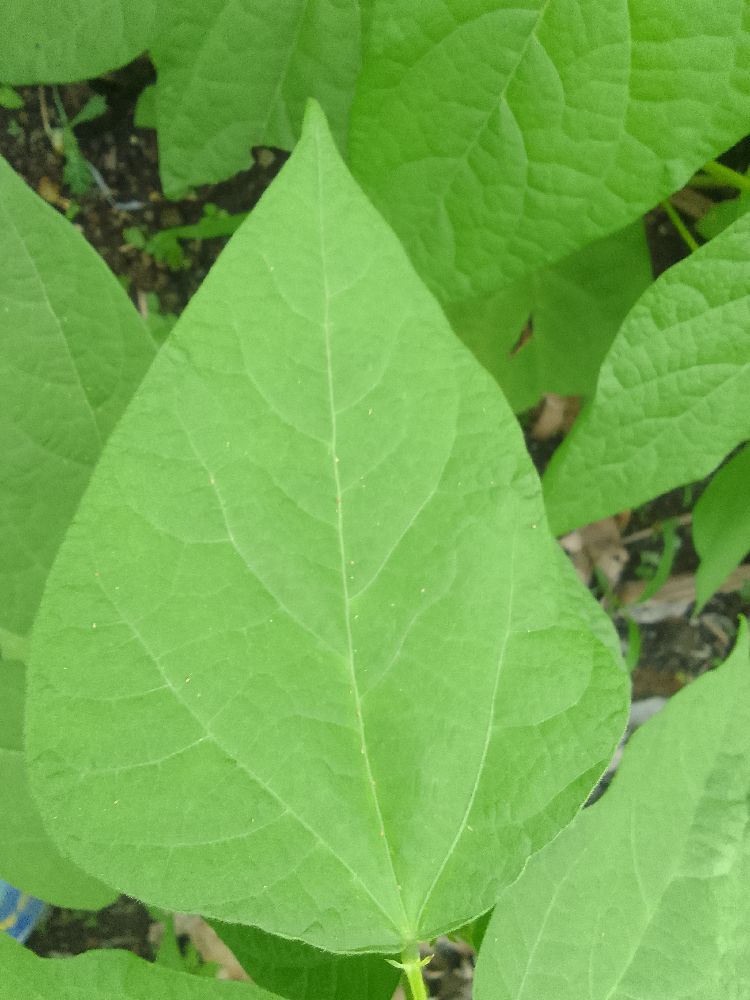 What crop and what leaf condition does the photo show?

common bean, healthy
